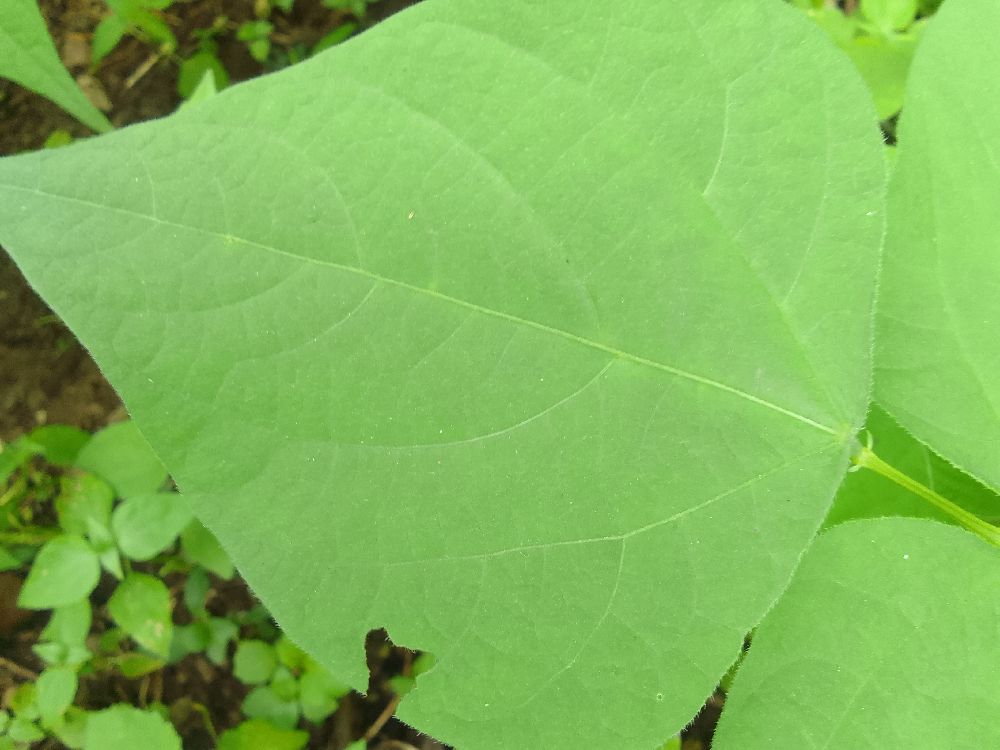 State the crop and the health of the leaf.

common bean, healthy
